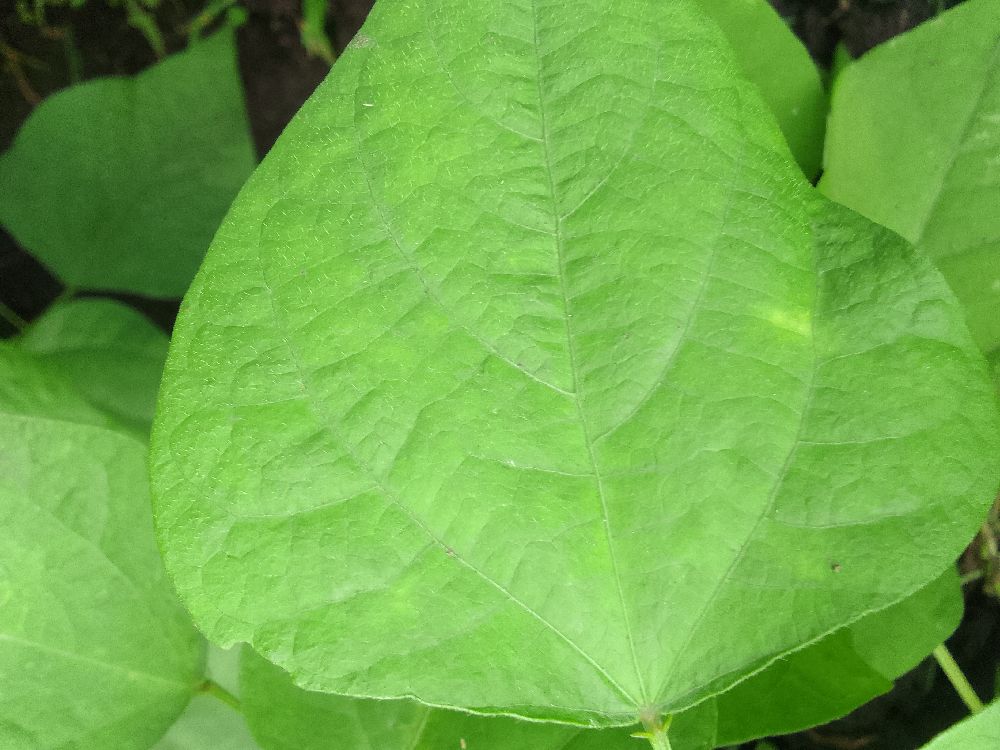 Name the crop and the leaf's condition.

common bean, healthy
